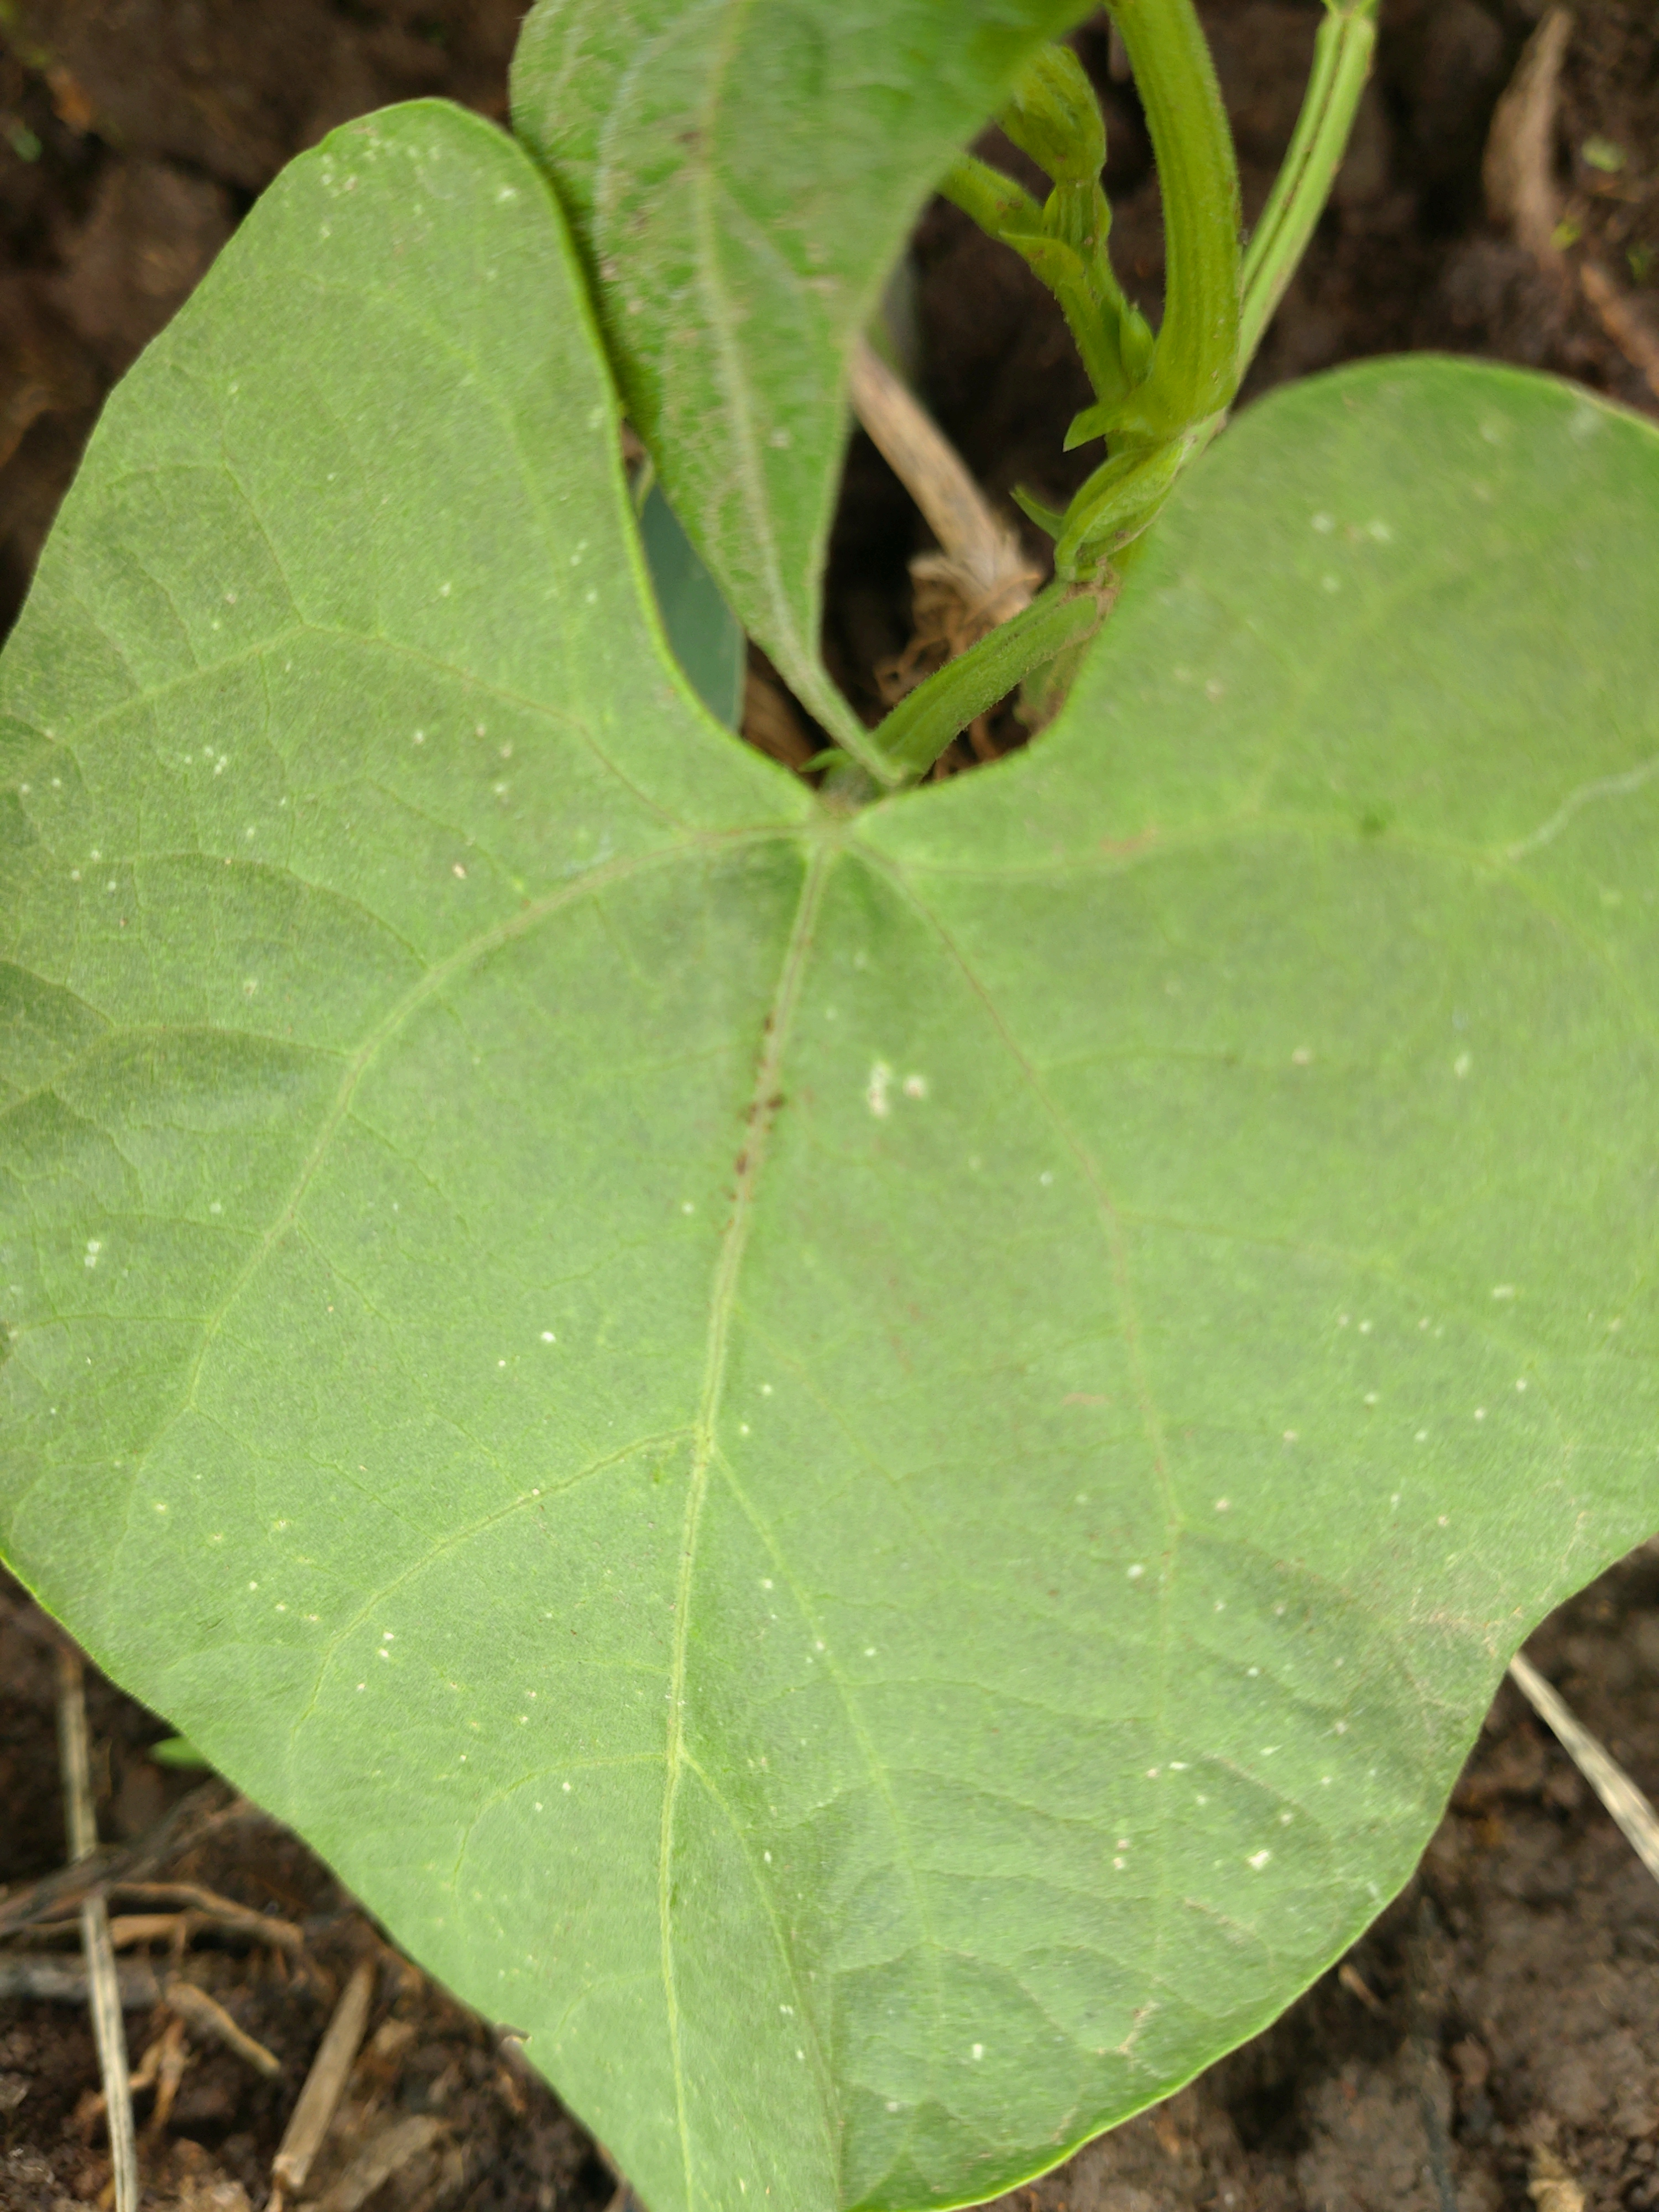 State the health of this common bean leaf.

healthy
